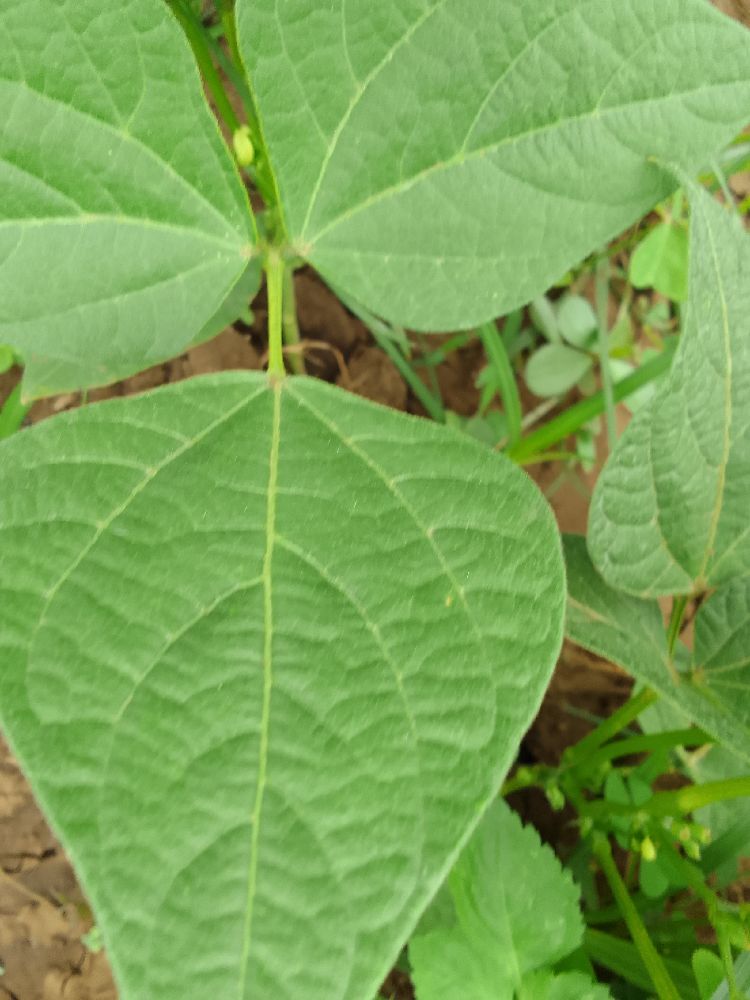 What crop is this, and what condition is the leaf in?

common bean, healthy
